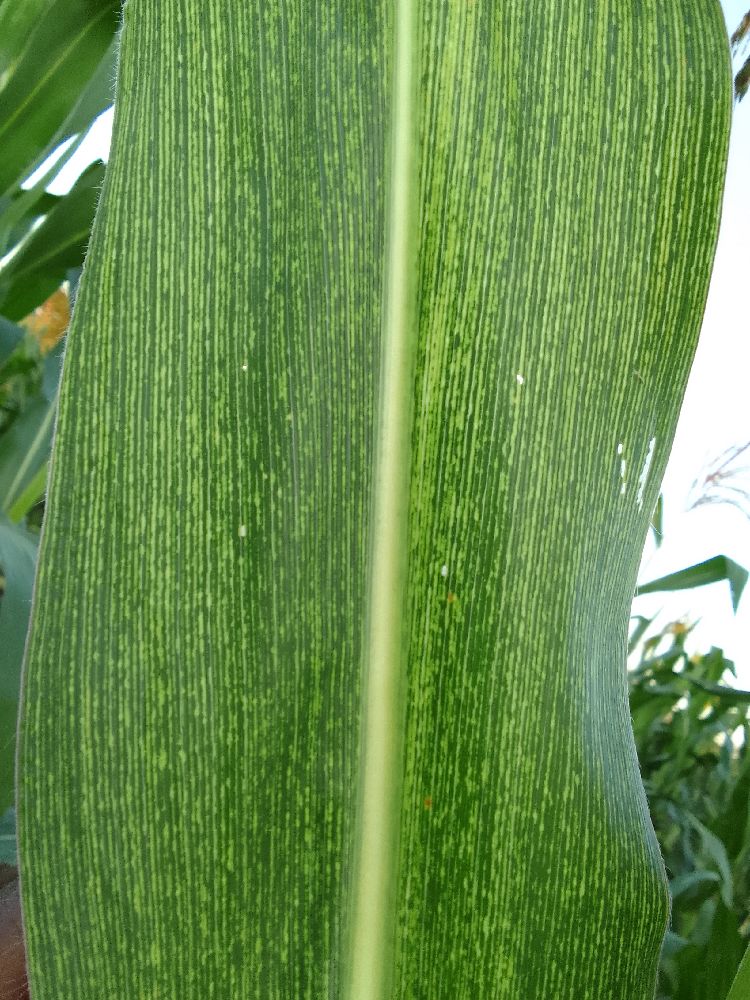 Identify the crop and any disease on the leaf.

maize, maize streak virus
